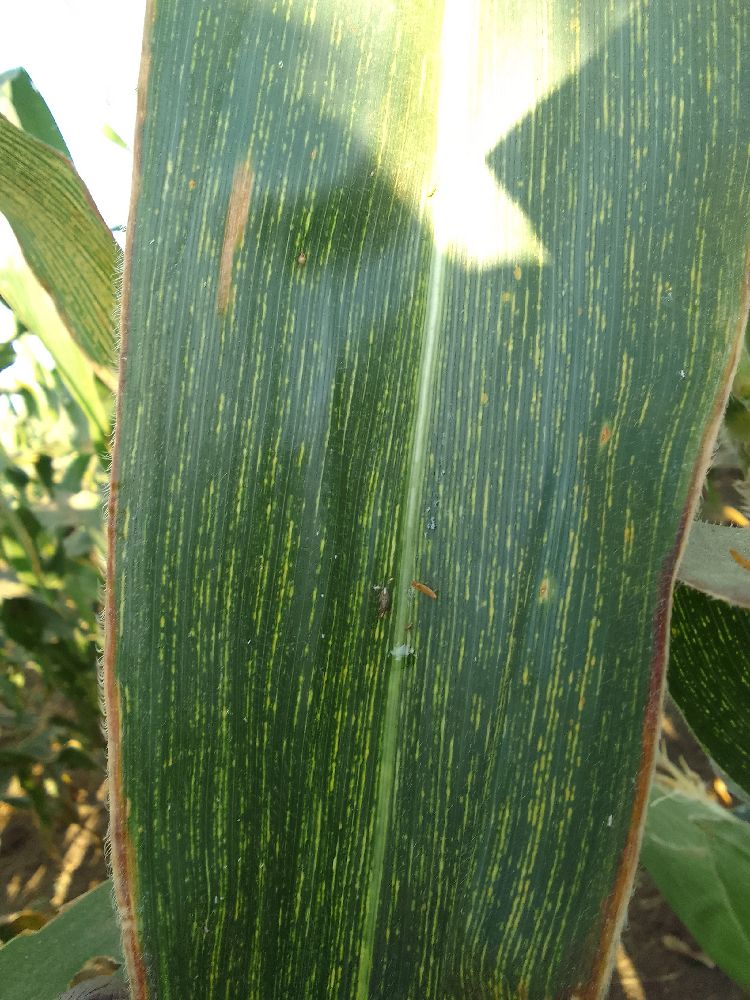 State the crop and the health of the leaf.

maize, maize streak virus
